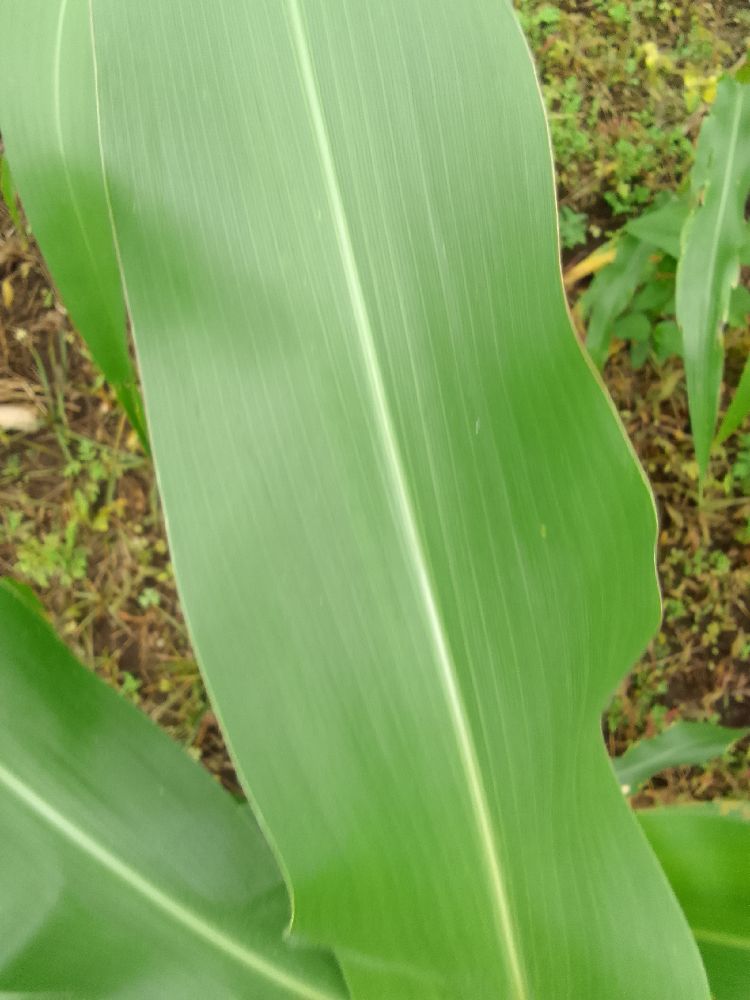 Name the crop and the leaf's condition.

maize, healthy
